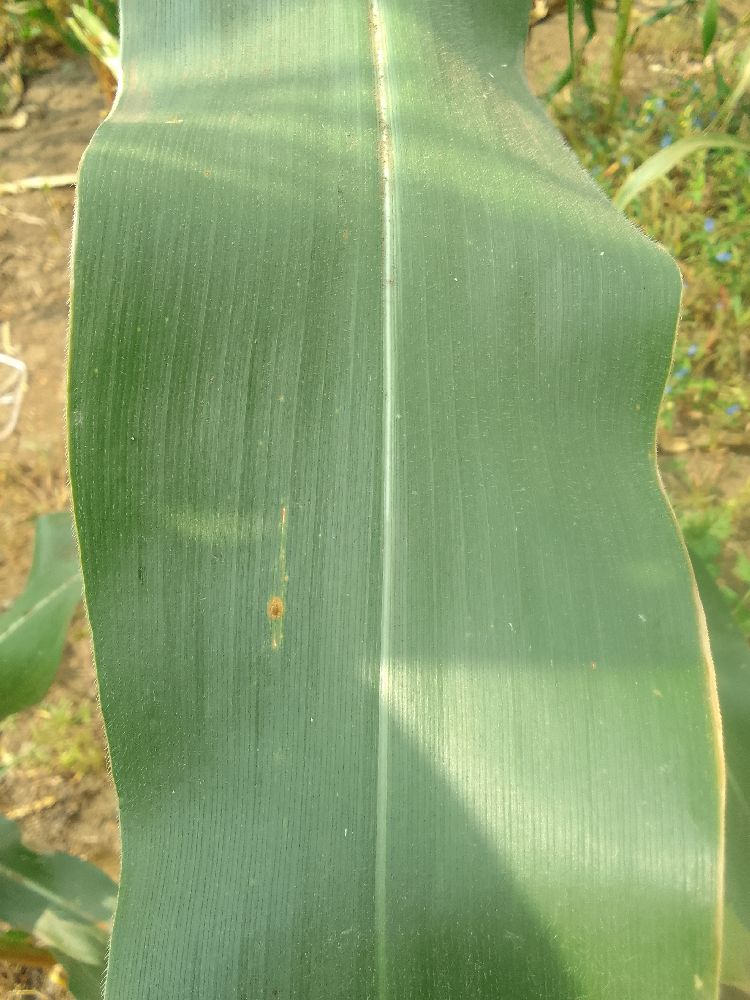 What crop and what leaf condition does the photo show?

maize, healthy
